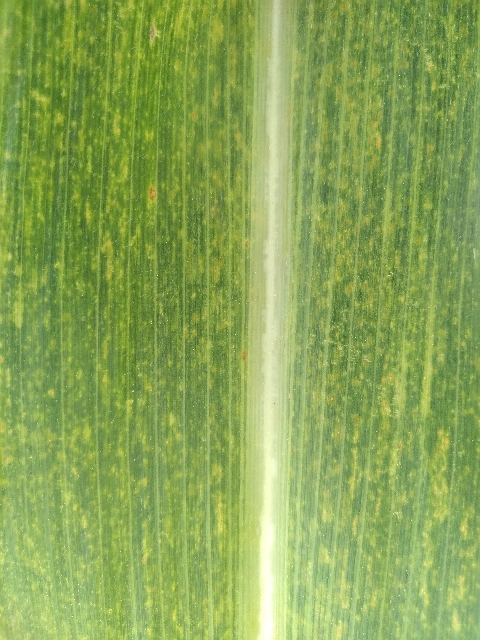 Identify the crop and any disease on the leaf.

maize, maize lethal necrosis
